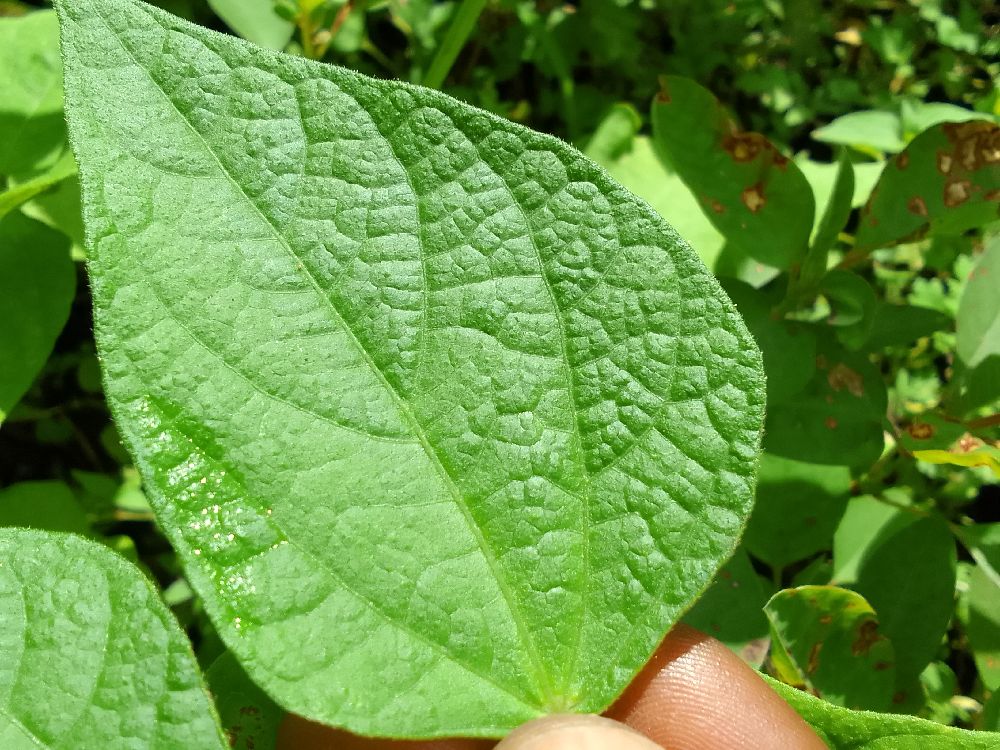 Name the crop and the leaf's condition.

common bean, healthy
